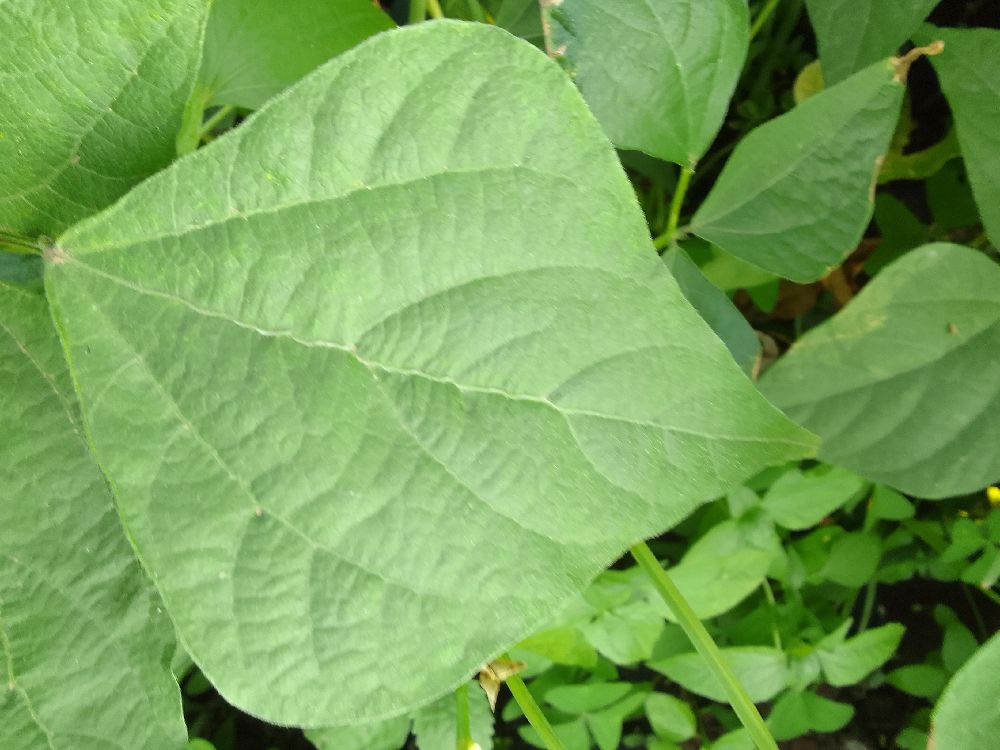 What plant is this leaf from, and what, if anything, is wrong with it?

common bean, healthy
